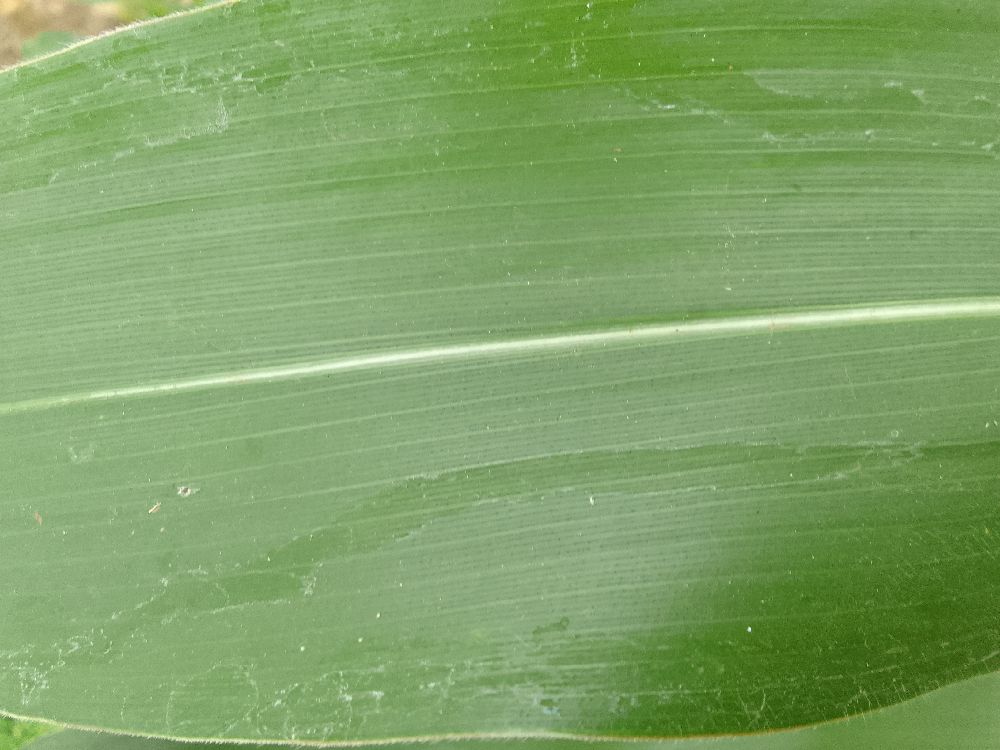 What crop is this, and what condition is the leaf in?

maize, healthy
